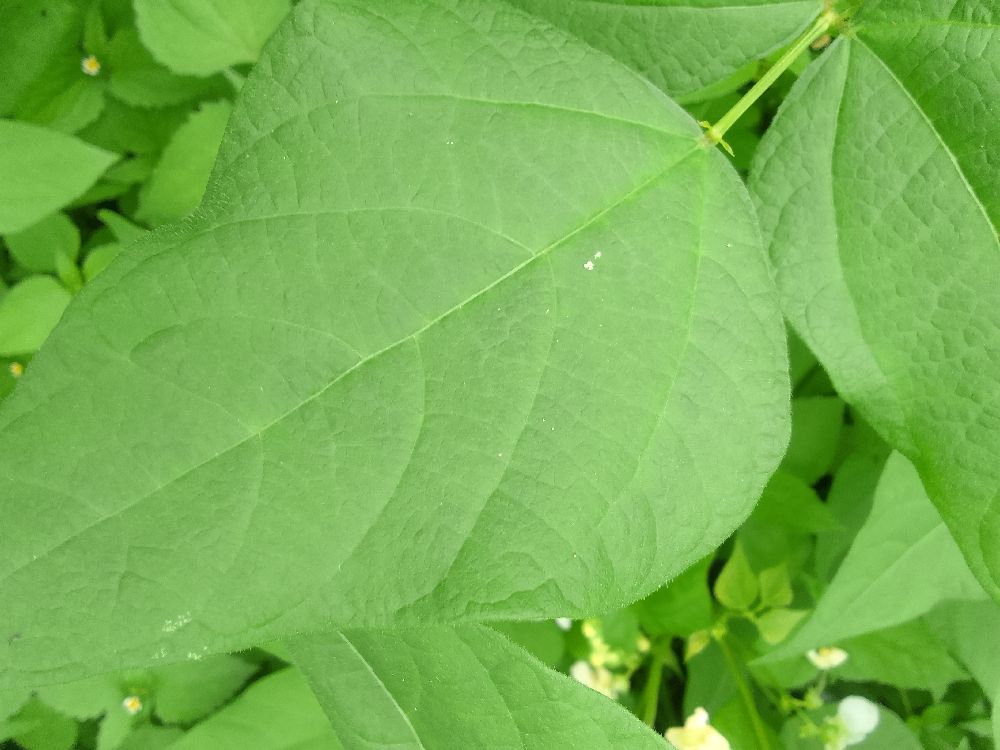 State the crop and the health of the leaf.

common bean, healthy
